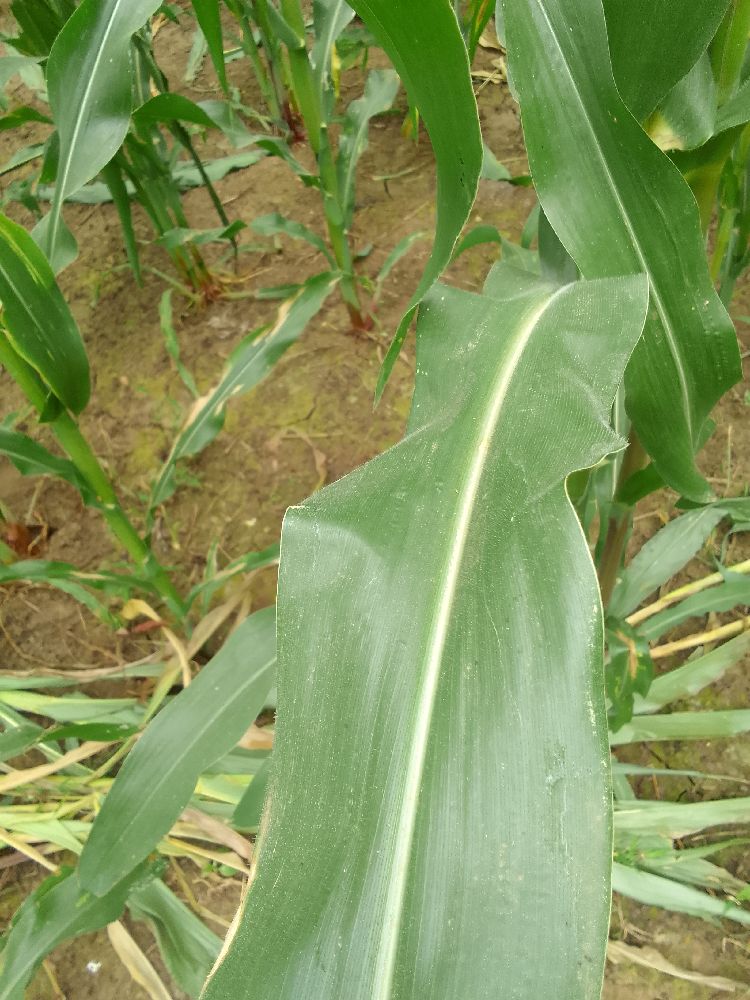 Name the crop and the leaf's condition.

maize, healthy
